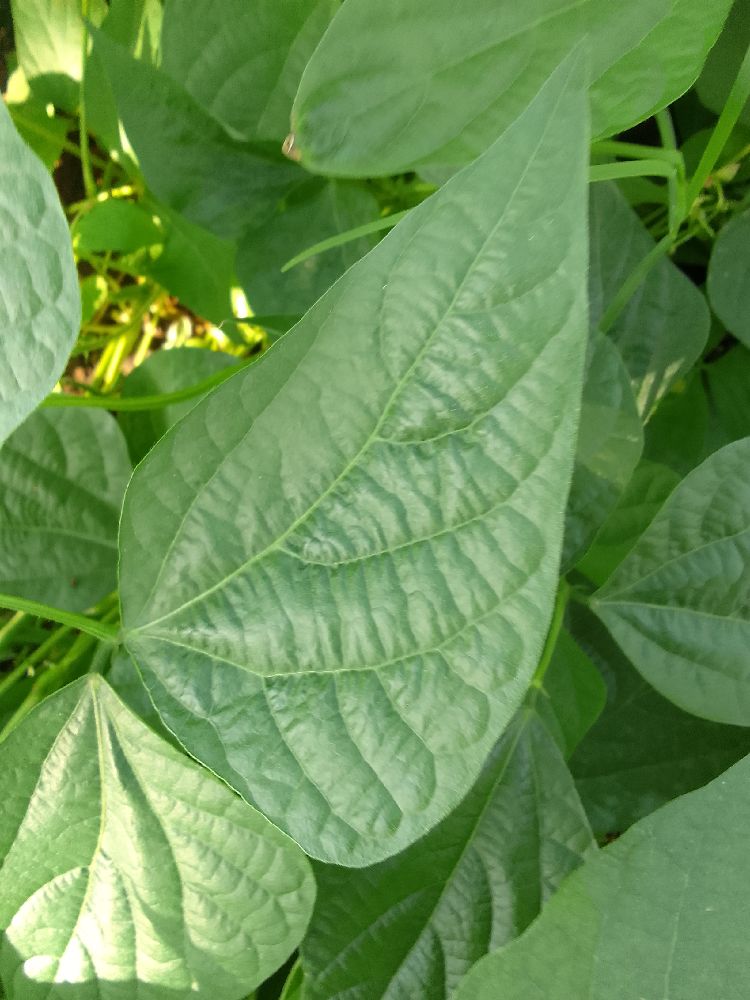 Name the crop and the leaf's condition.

common bean, healthy
